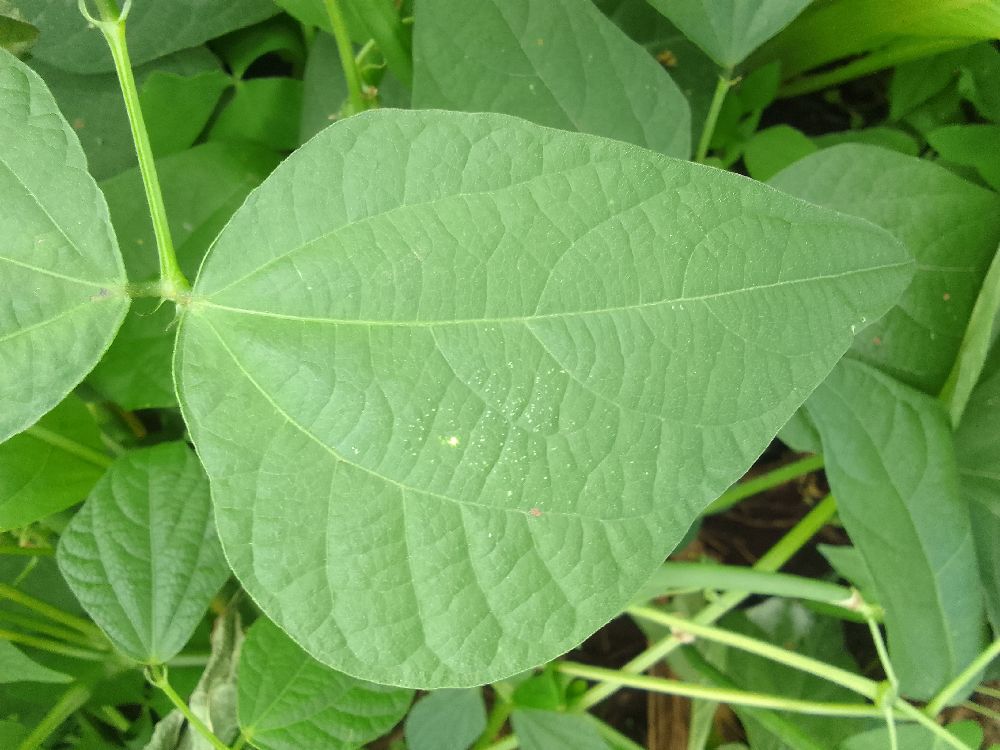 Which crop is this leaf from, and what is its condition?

common bean, healthy
